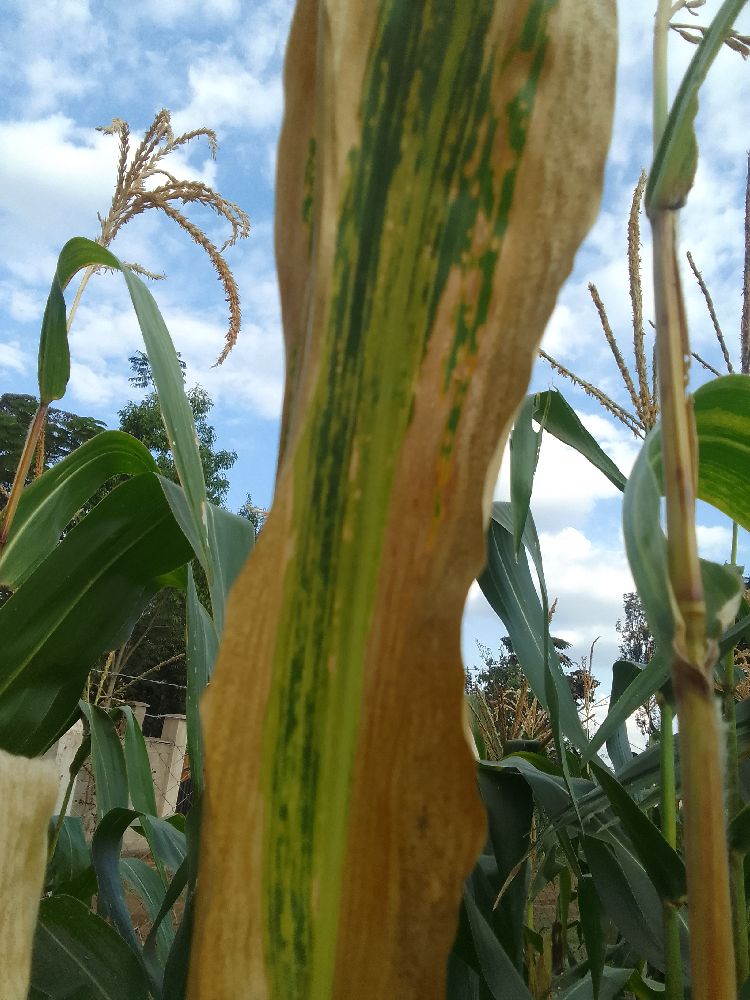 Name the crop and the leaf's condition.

maize, maize lethal necrosis
